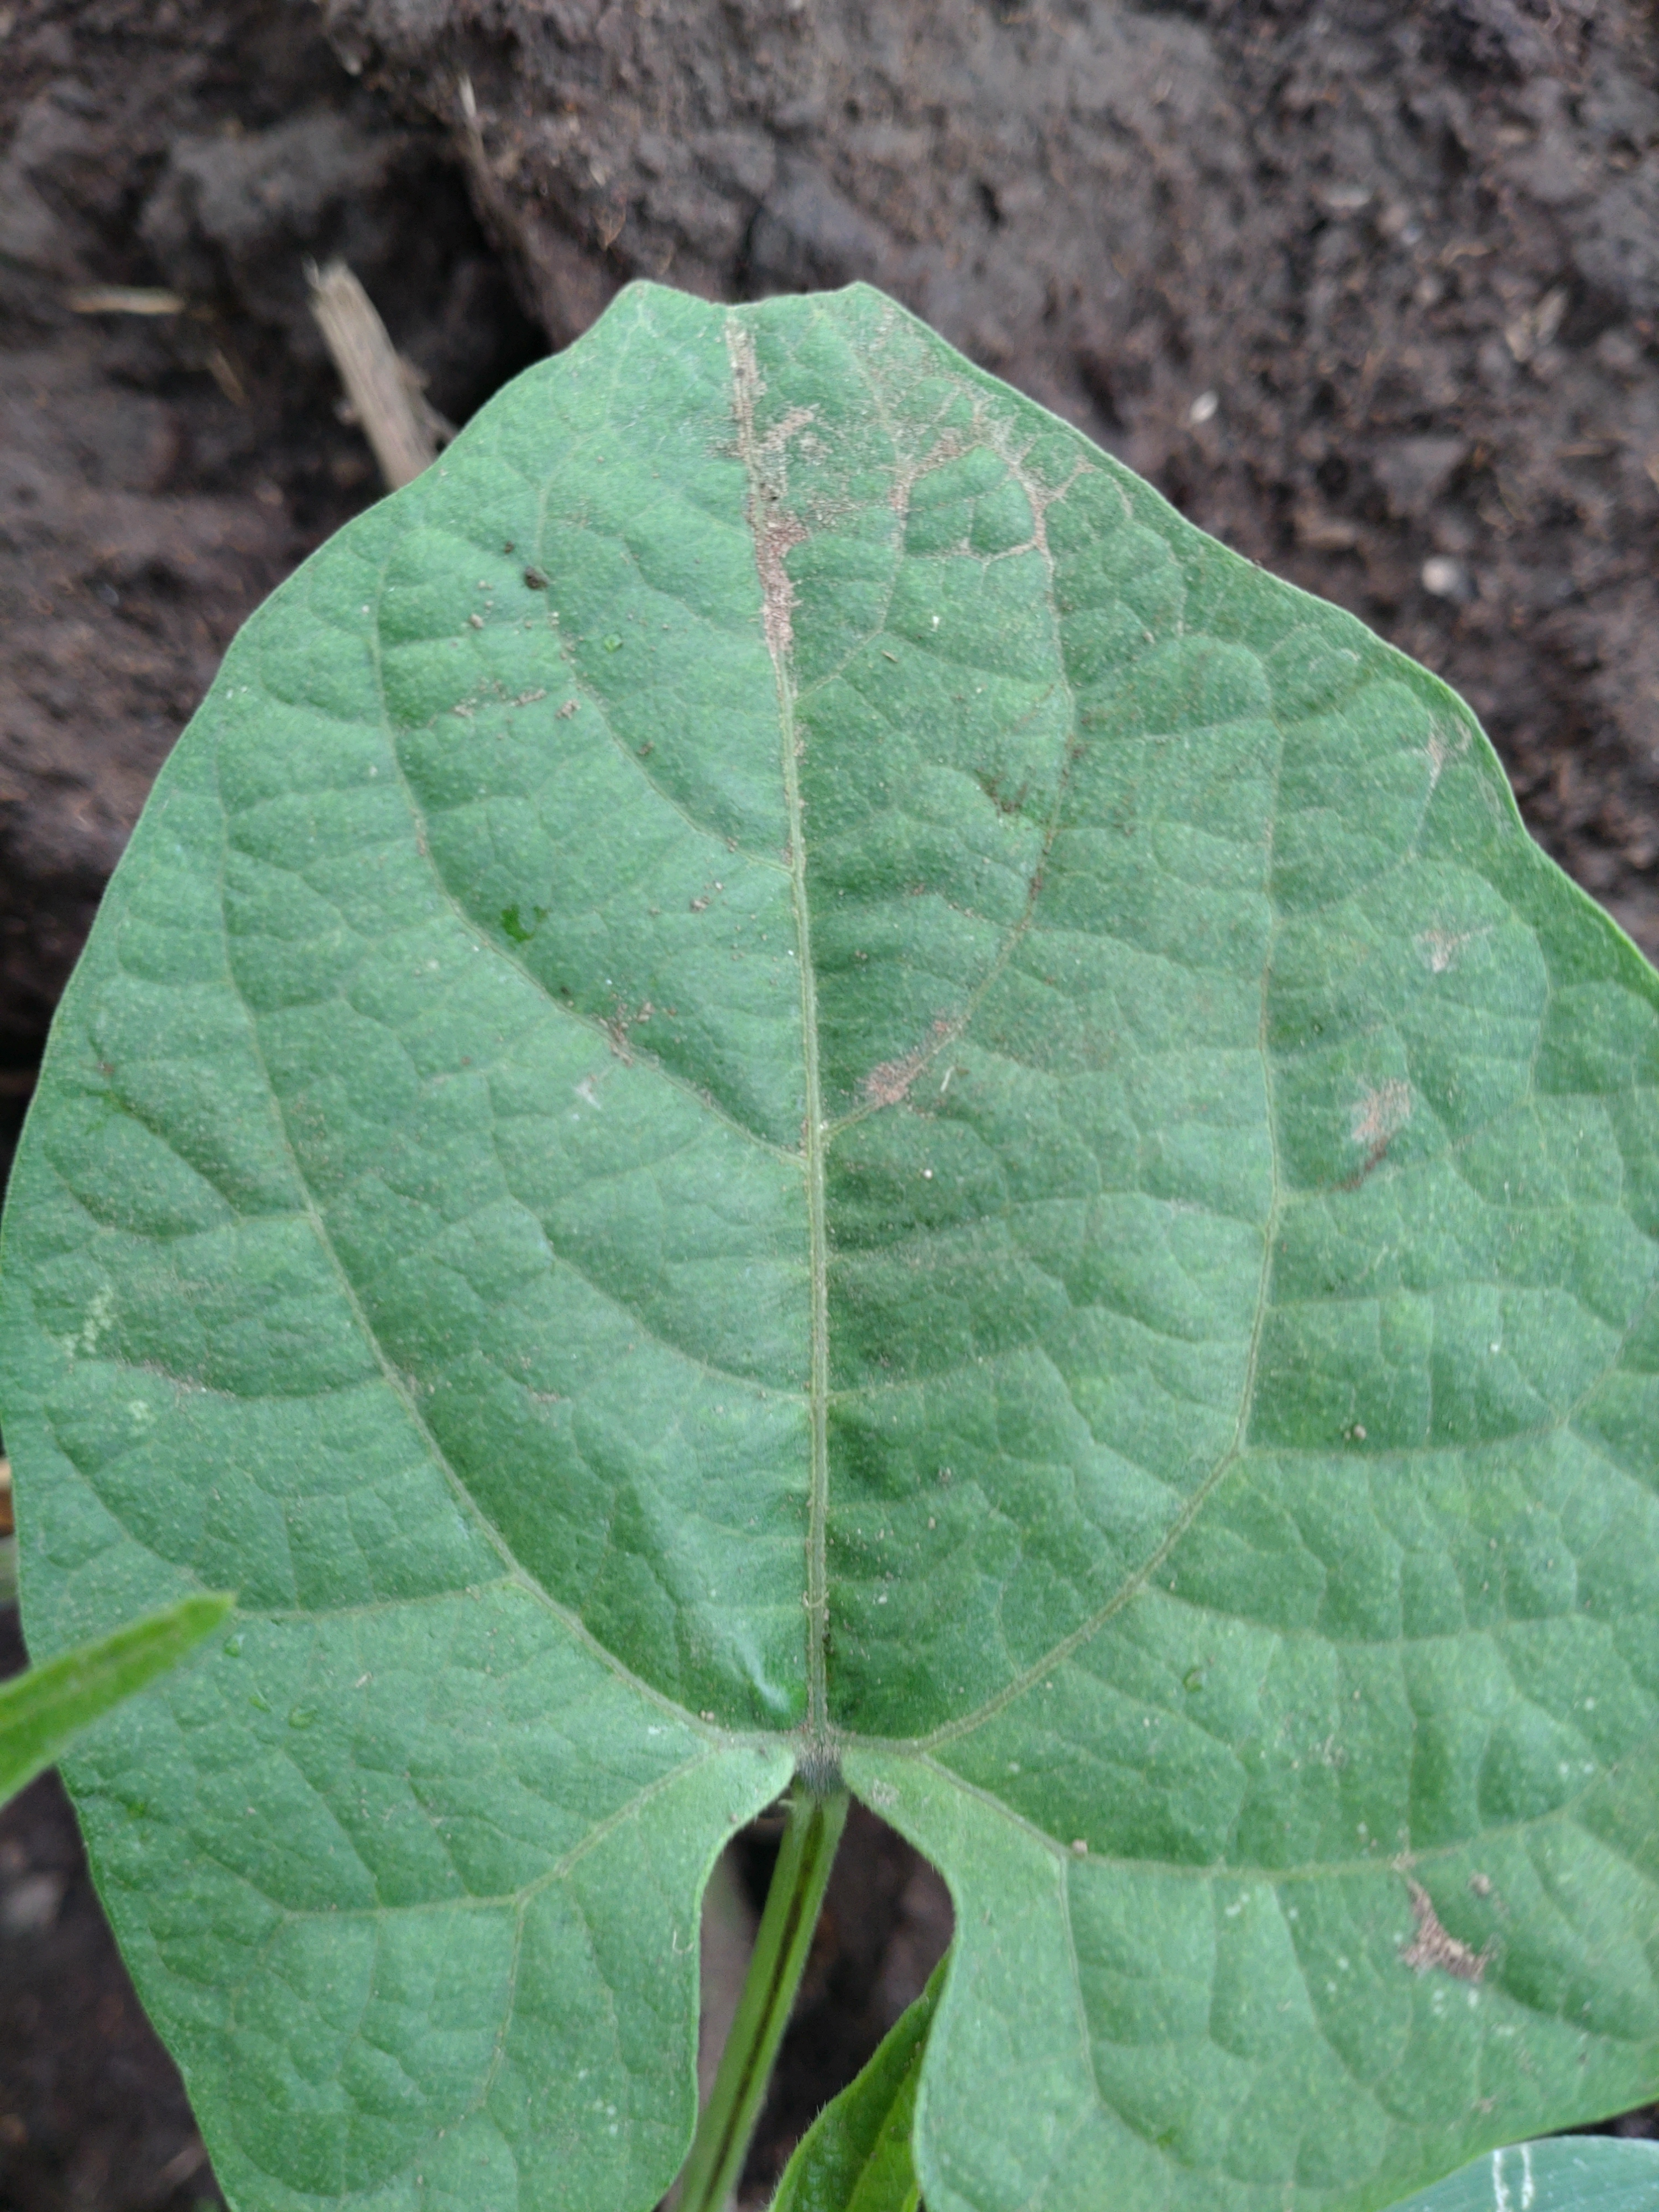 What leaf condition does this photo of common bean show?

healthy
